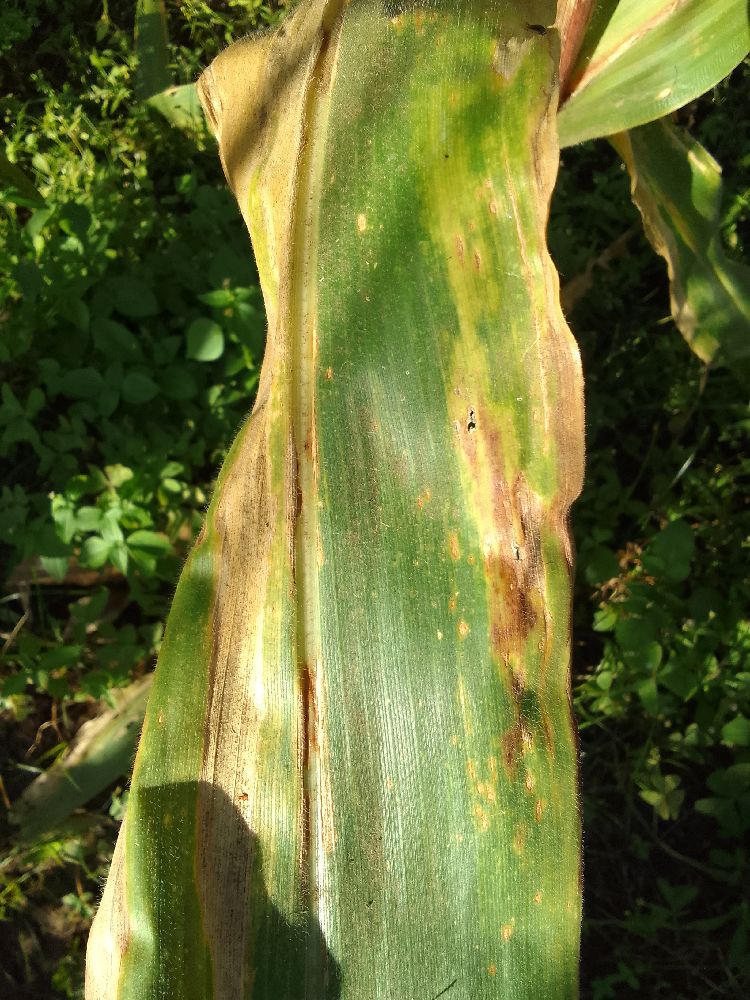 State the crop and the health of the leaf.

maize, maize lethal necrosis
